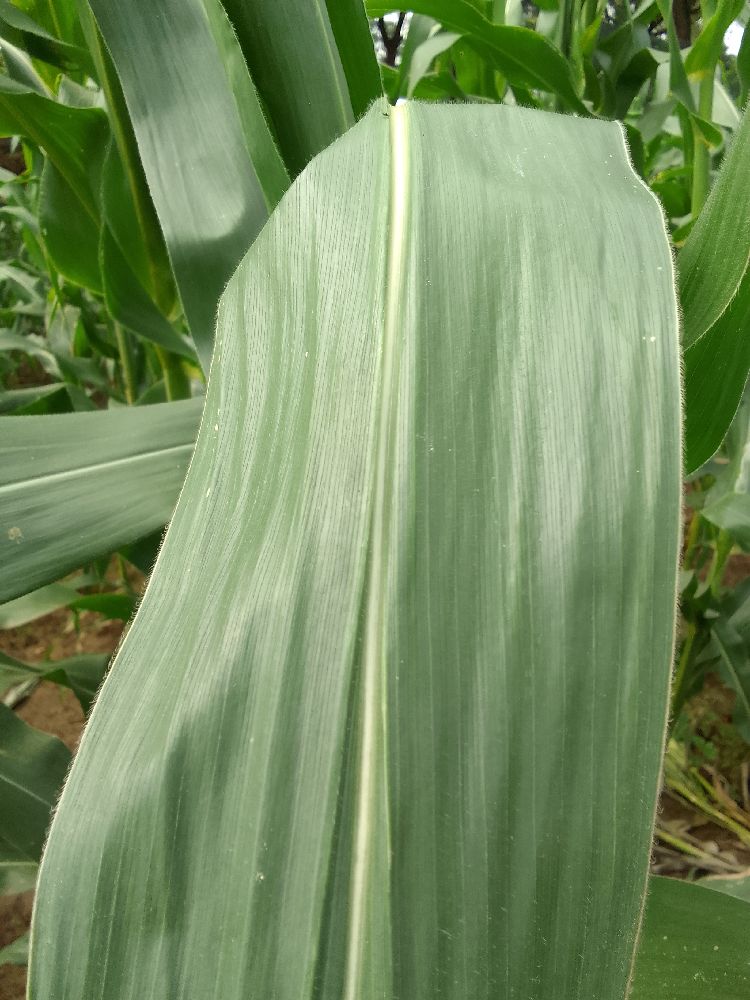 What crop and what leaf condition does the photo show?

maize, healthy
